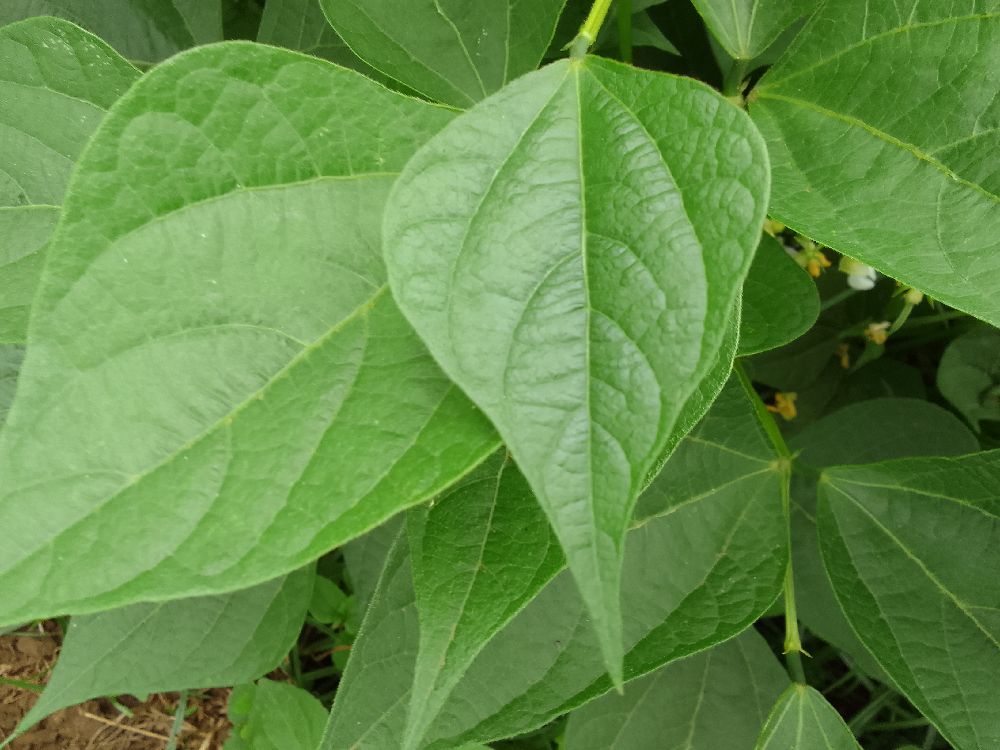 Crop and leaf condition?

common bean, healthy
